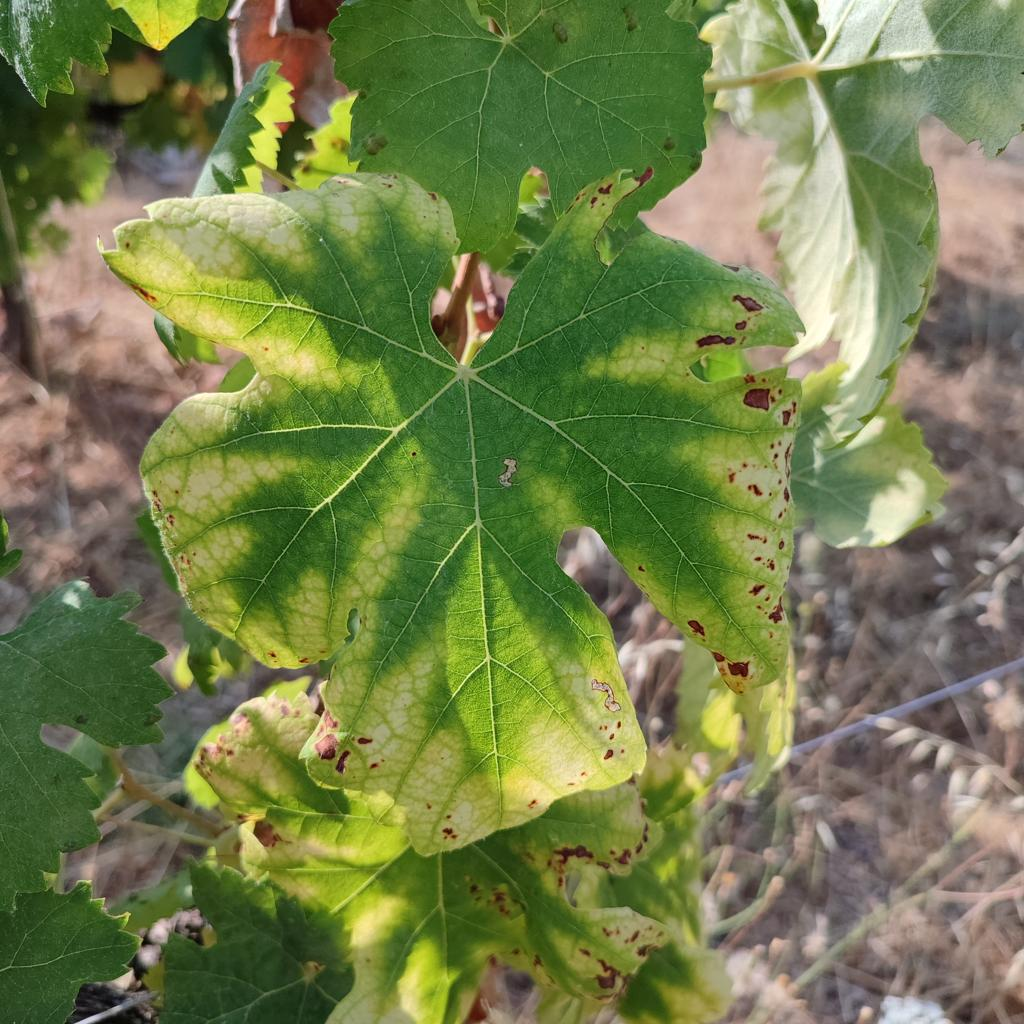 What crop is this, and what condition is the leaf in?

grapevine, esca complex
